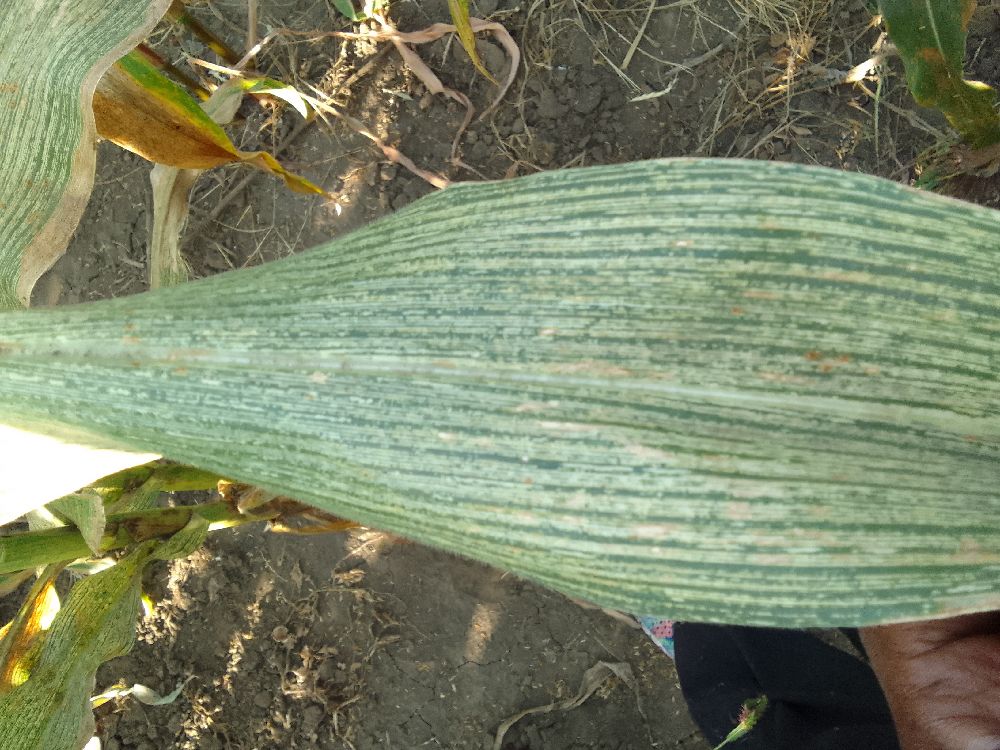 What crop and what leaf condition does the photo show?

maize, maize streak virus
